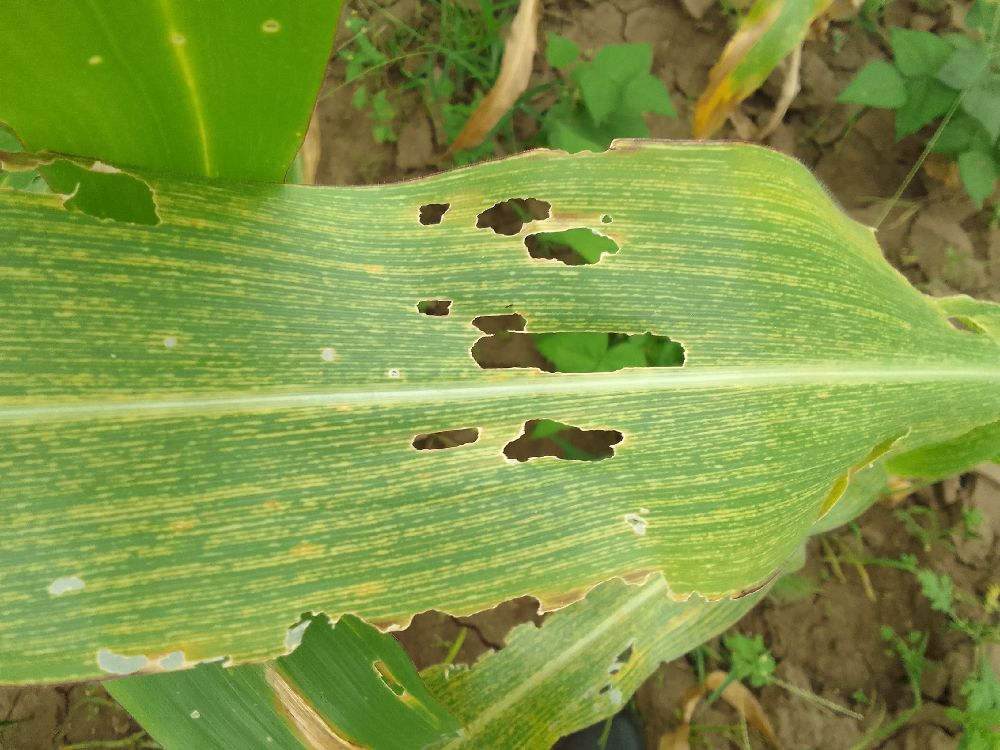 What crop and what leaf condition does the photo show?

maize, maize streak virus
